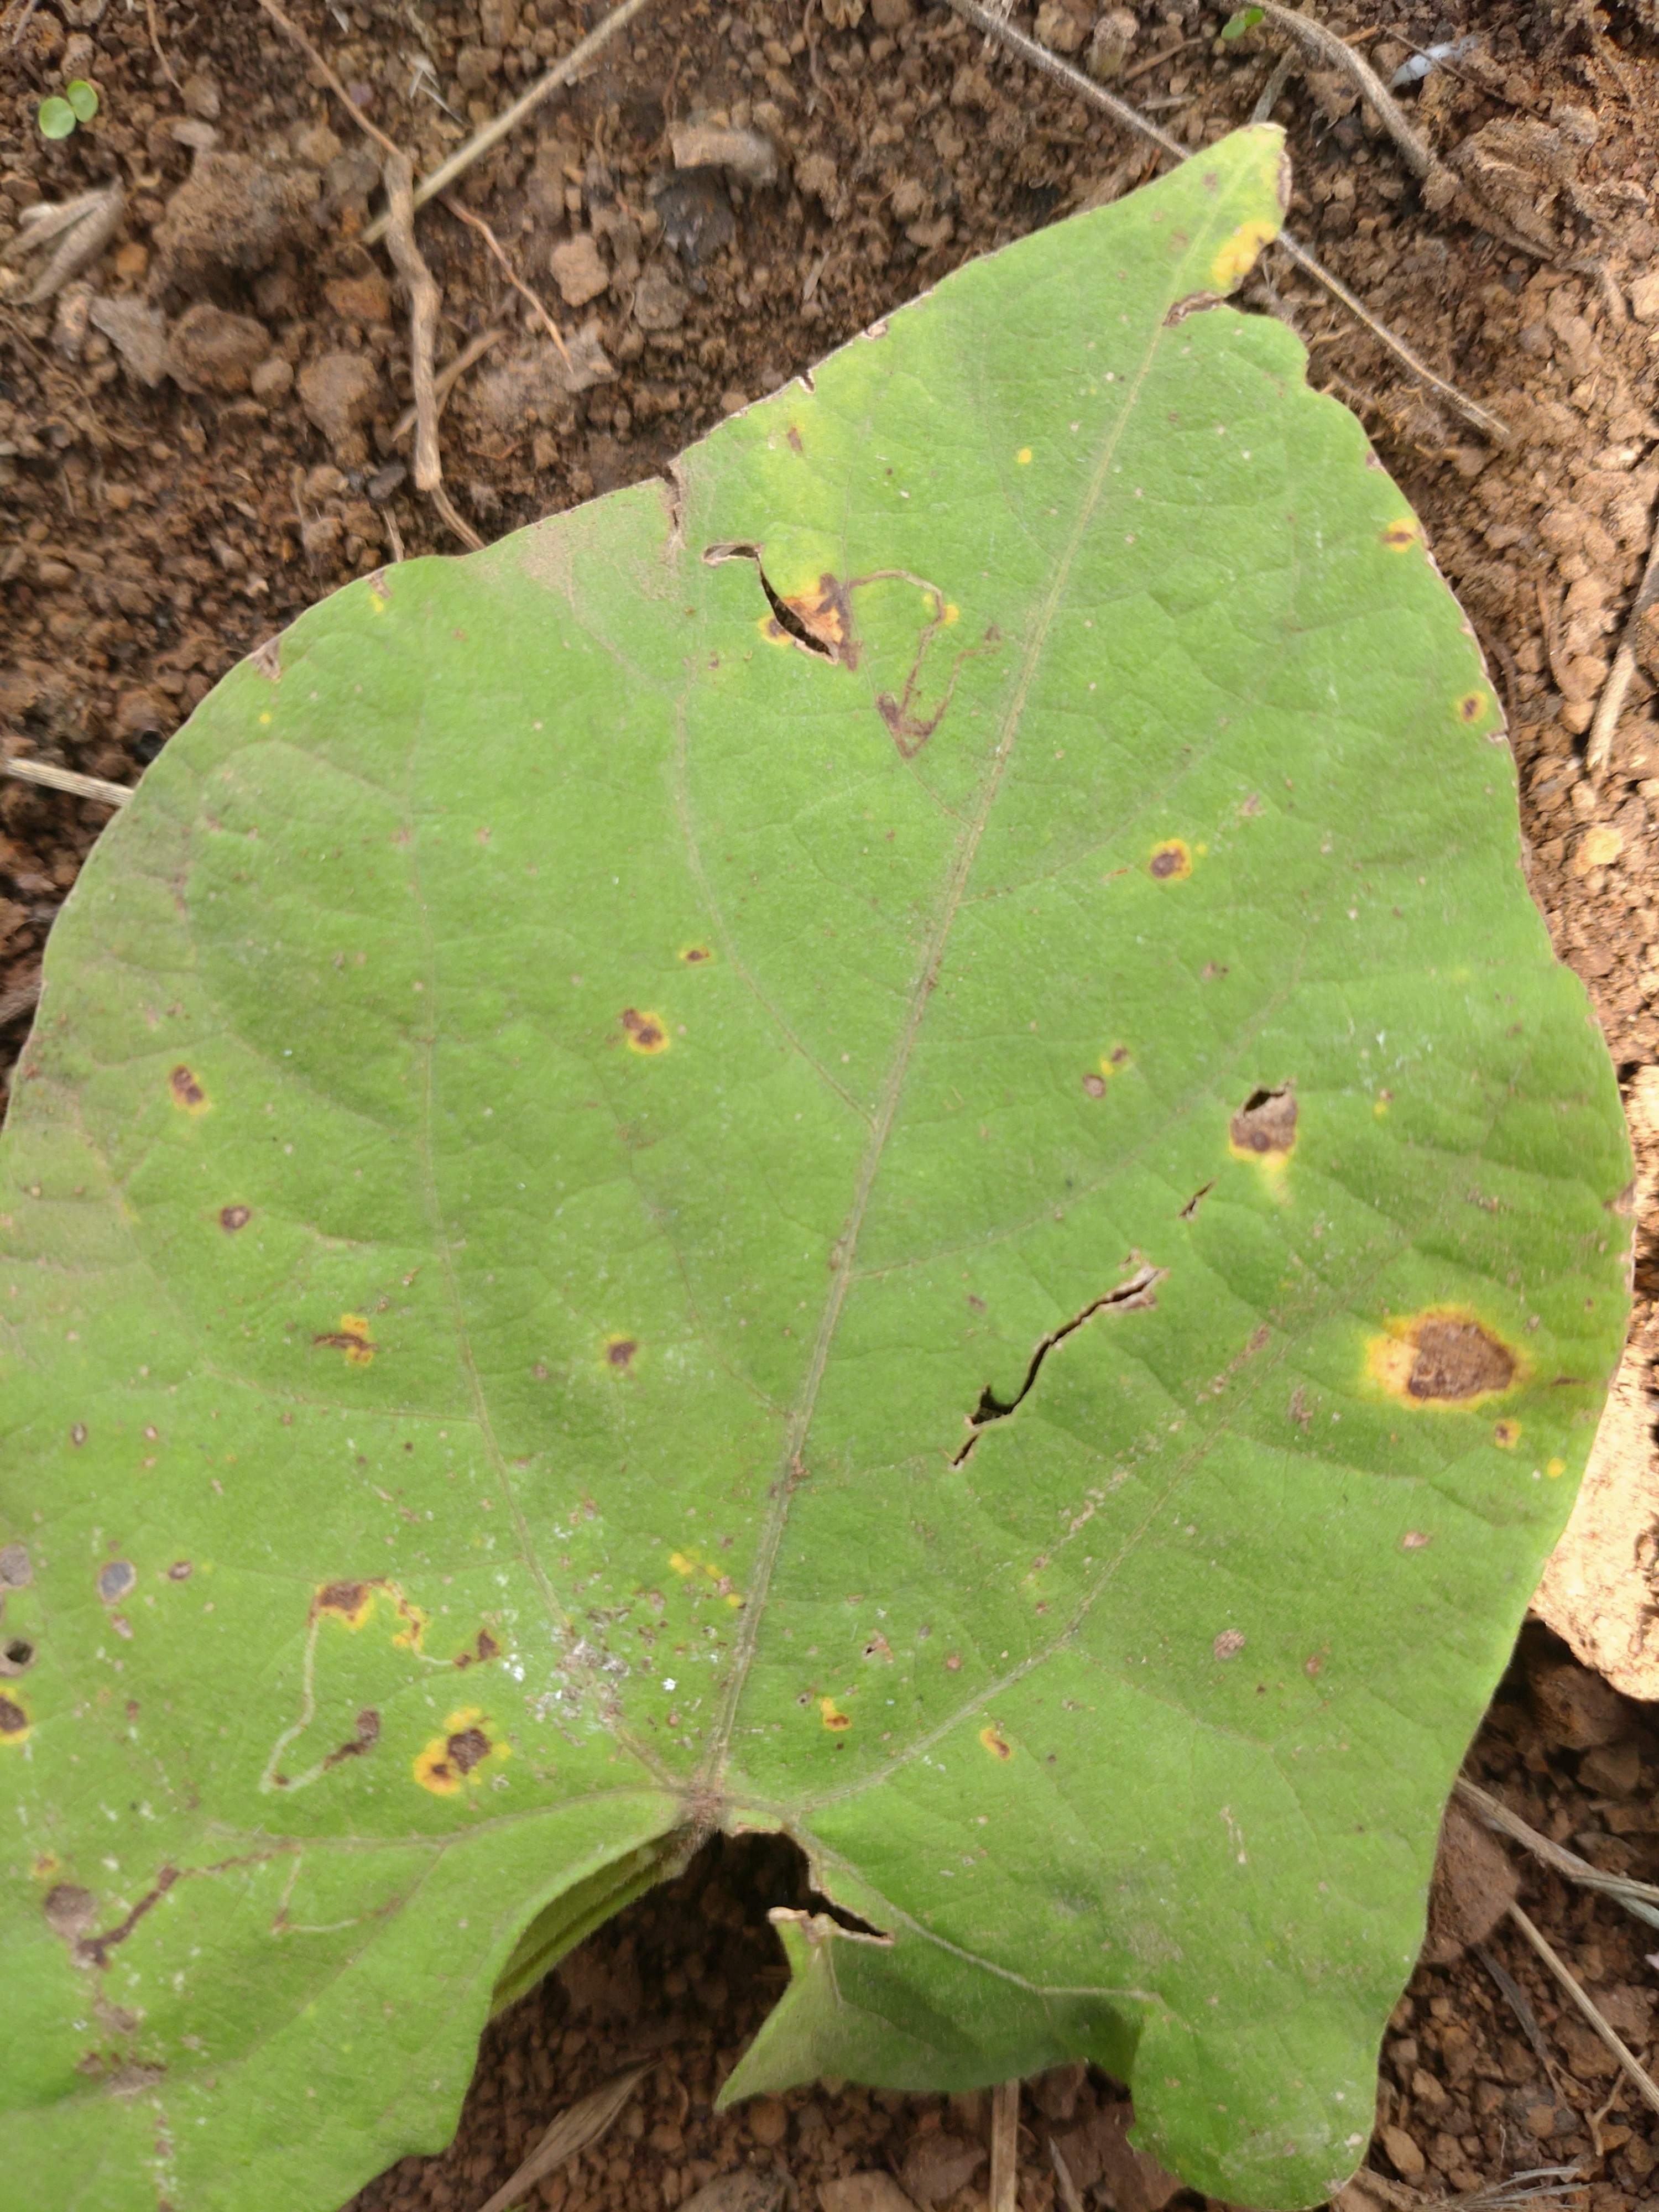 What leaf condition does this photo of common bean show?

rust
